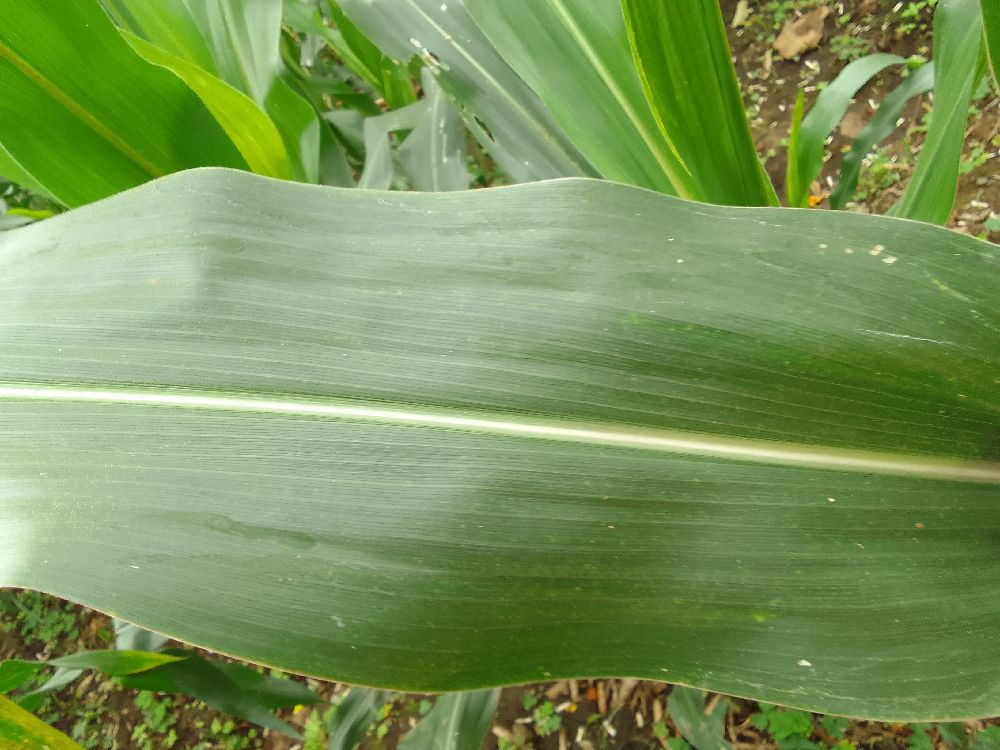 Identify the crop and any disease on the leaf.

maize, healthy
